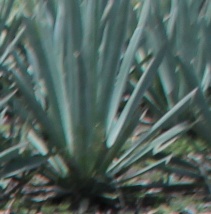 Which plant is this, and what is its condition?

agave, healthy
